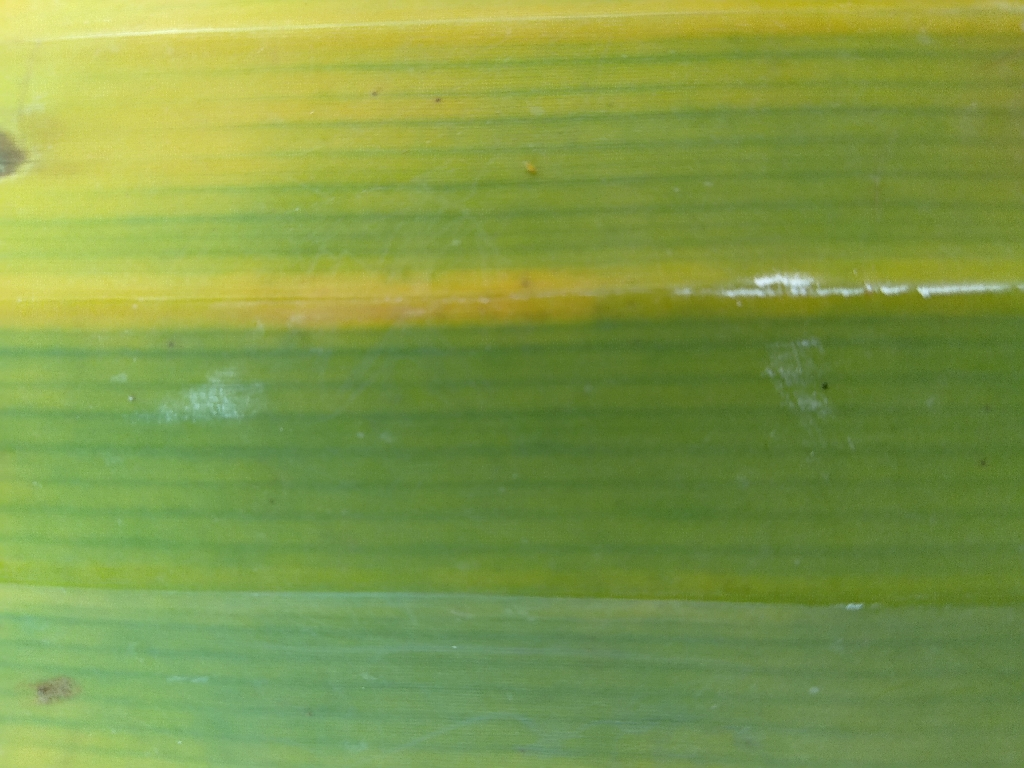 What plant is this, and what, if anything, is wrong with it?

banana, fusarium wilt race 1
